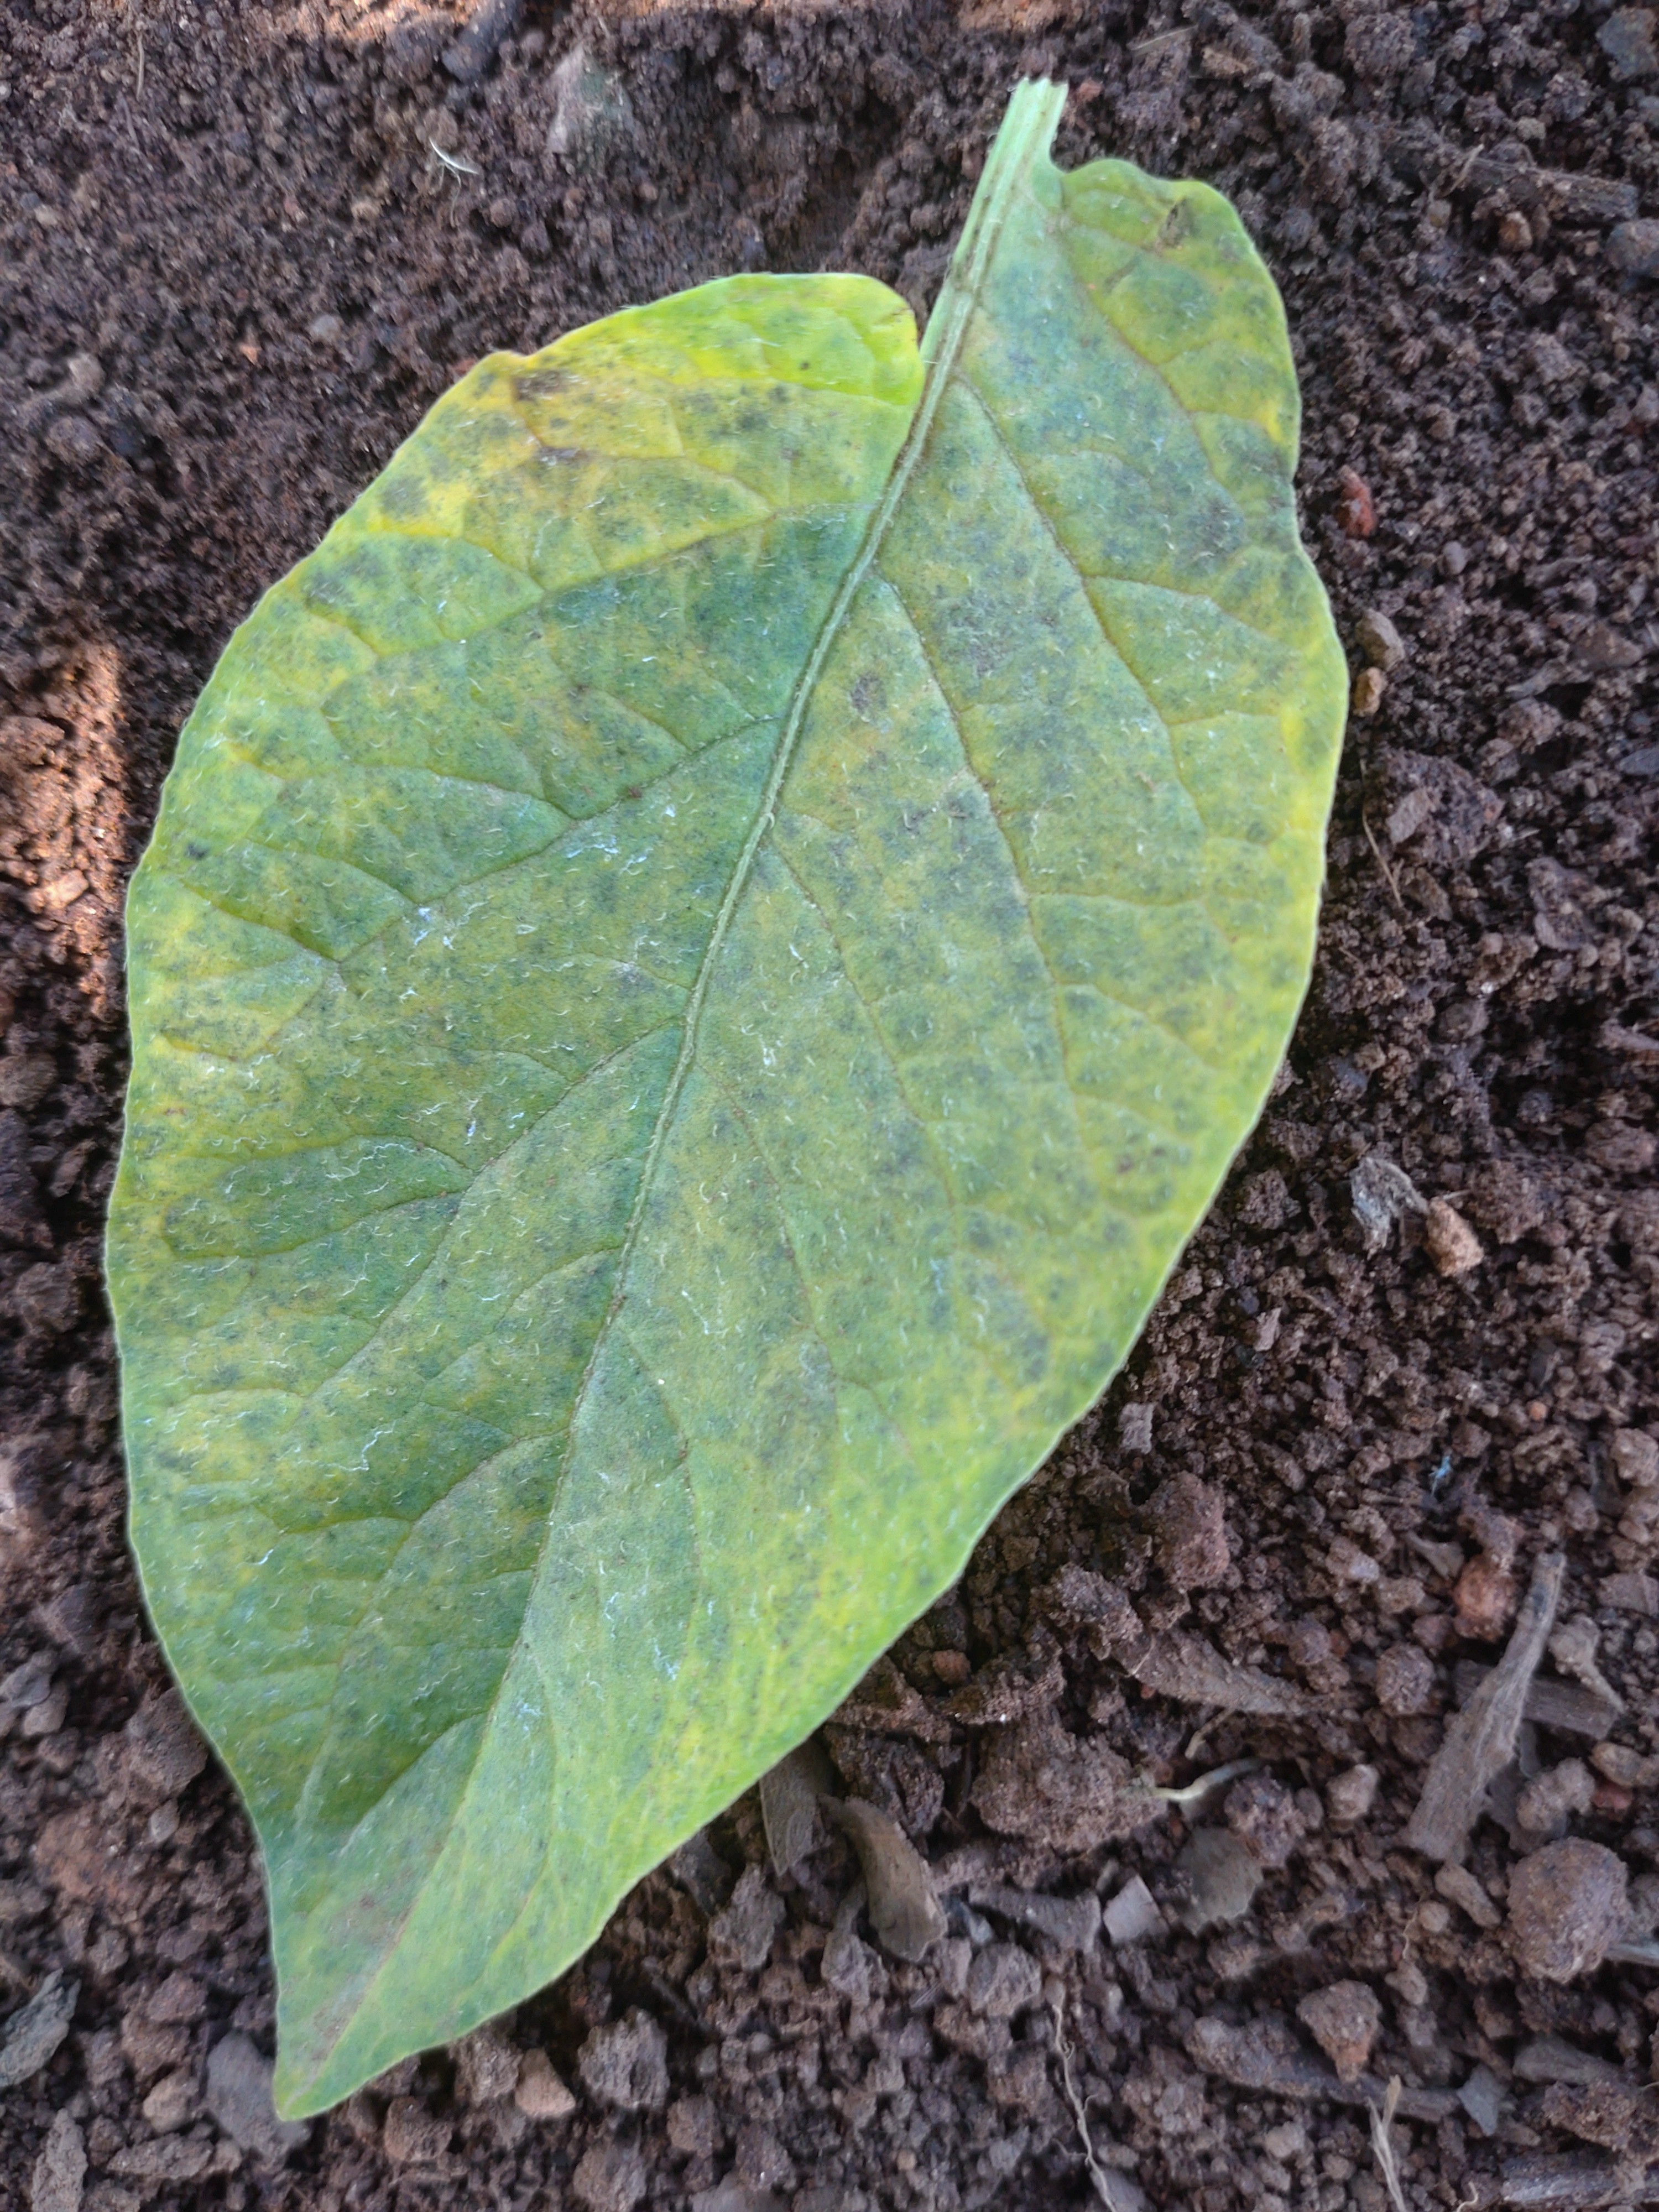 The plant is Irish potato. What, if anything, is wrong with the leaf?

late blight
